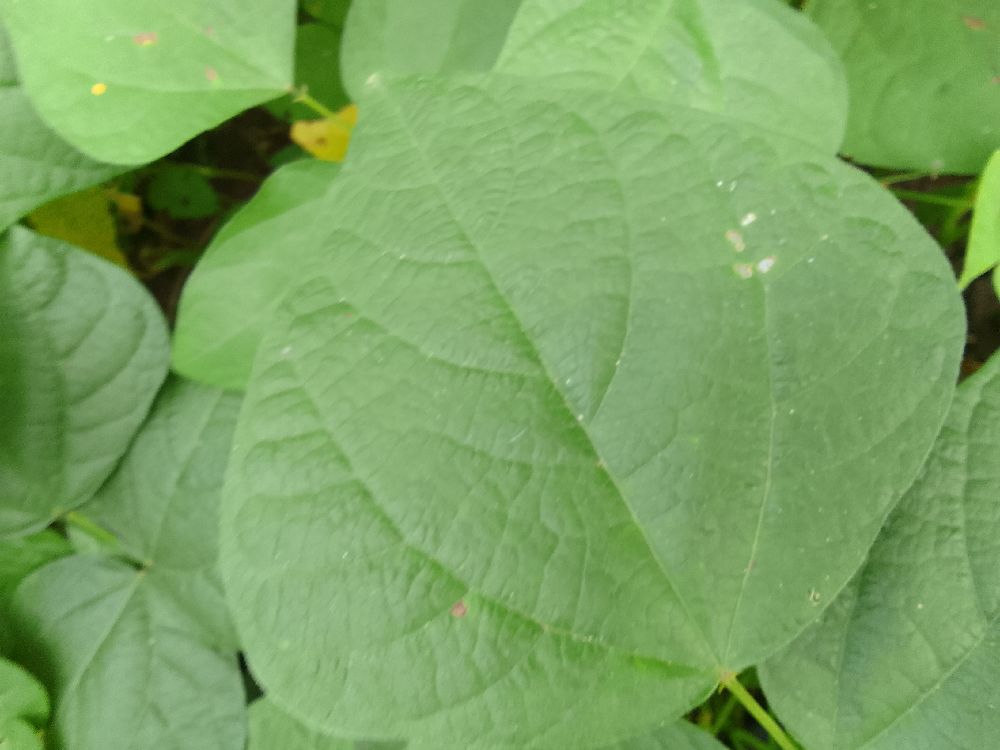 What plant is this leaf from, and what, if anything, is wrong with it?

common bean, healthy
